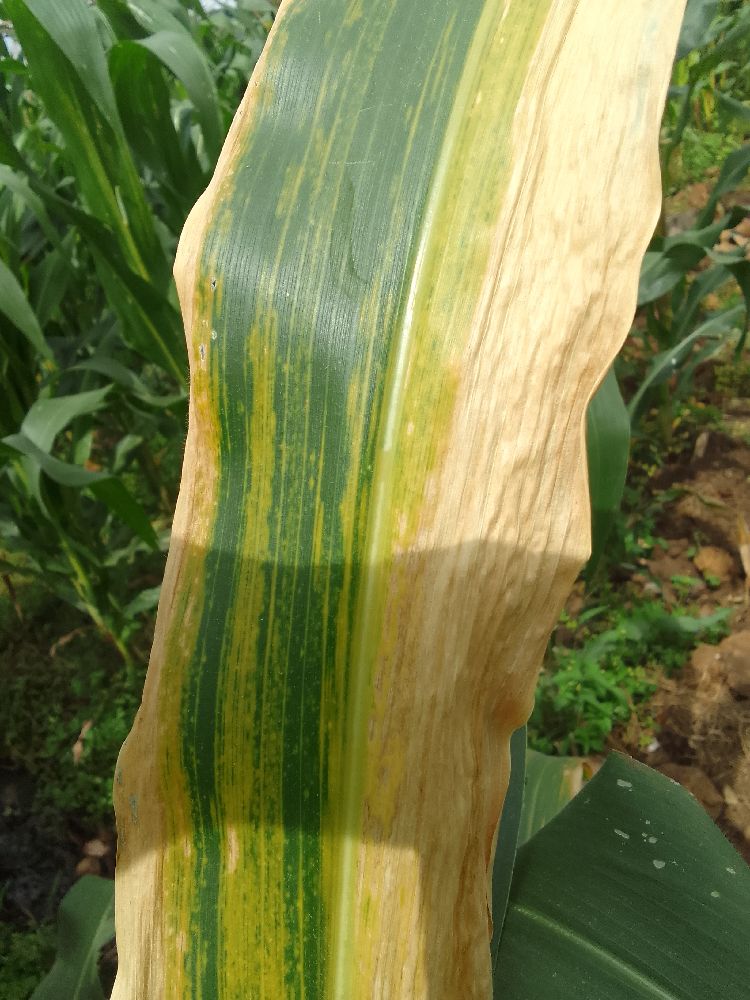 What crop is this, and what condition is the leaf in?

maize, maize lethal necrosis
